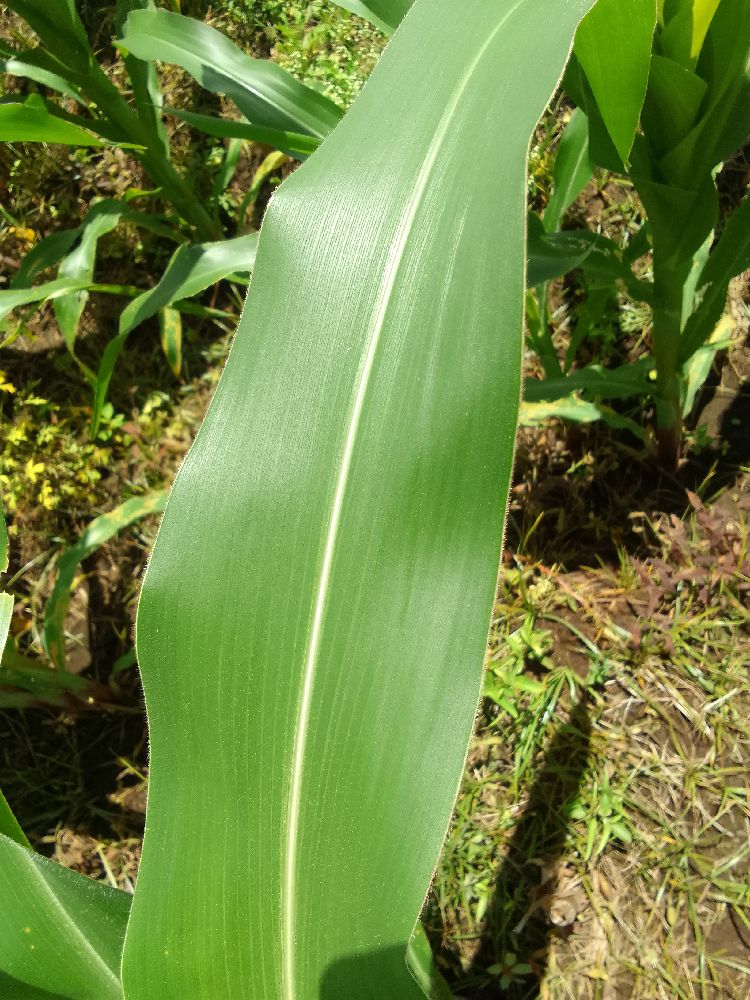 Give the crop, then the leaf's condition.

maize, healthy
